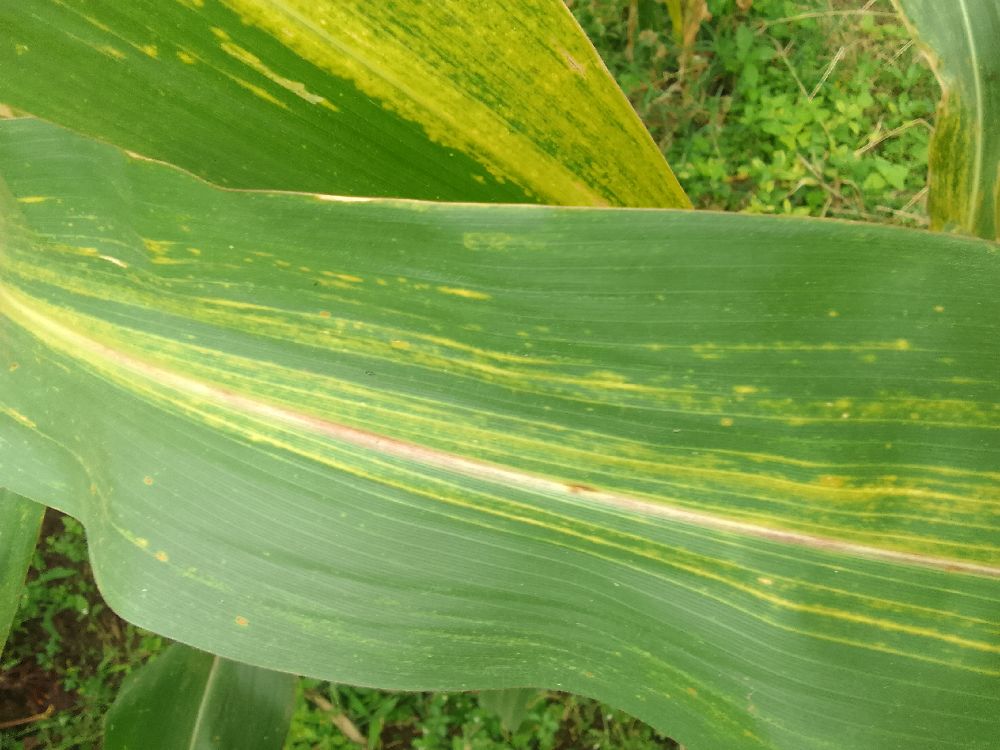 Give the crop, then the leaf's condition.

maize, maize lethal necrosis
